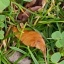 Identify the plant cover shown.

unstructured weed
